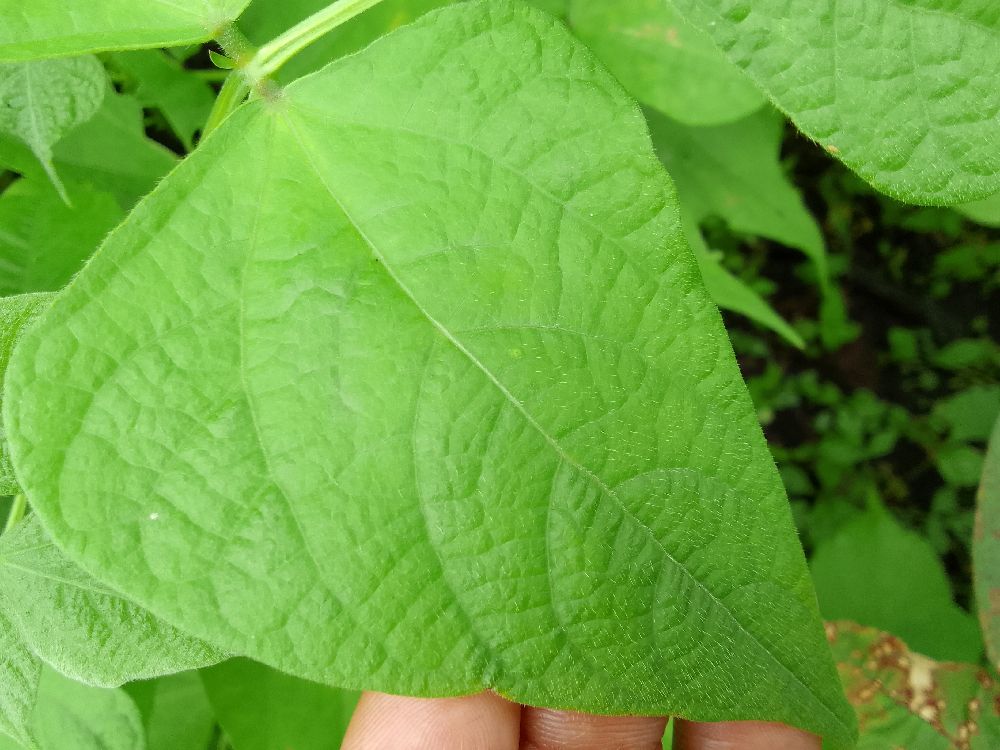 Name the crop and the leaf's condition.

common bean, healthy
